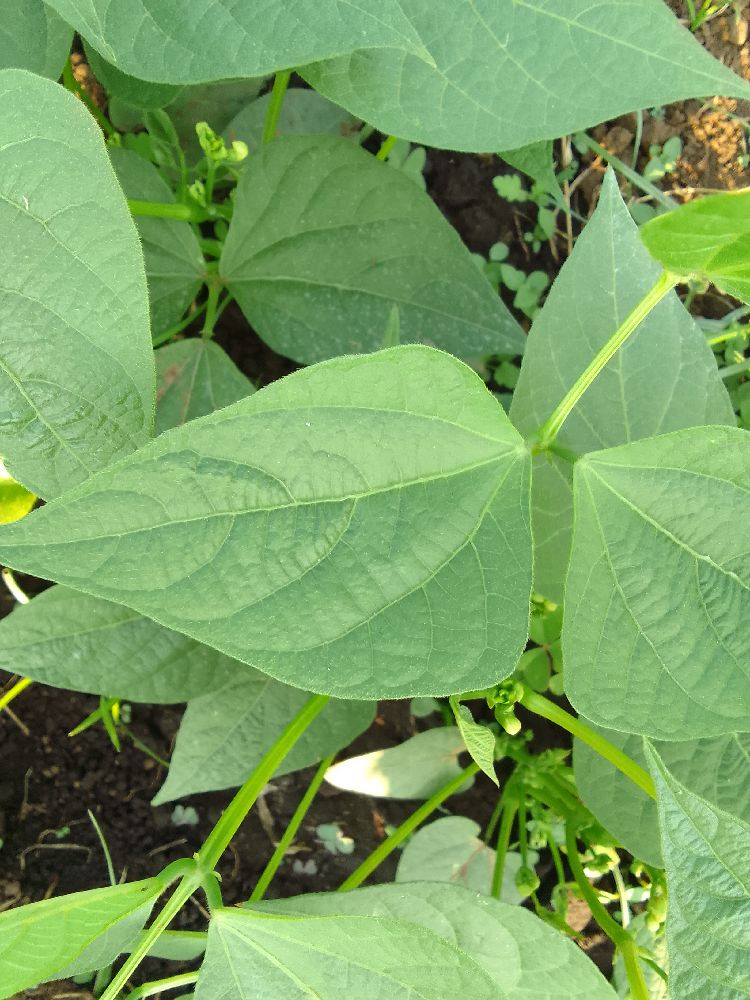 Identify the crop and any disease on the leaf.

common bean, healthy
